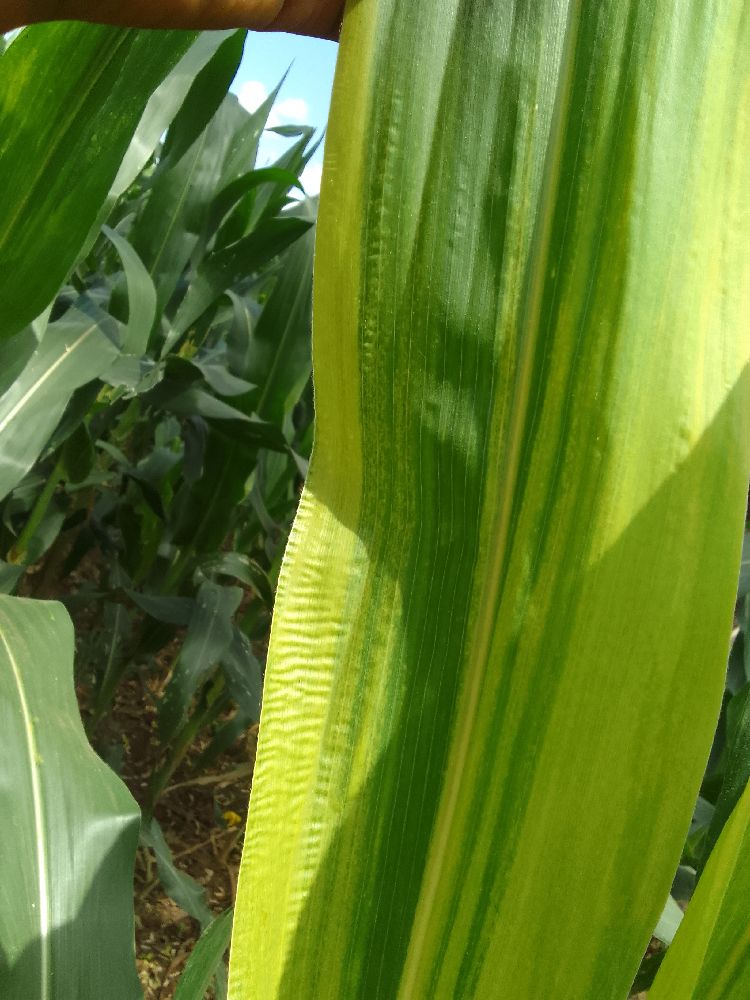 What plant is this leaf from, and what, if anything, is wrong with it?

maize, maize lethal necrosis
